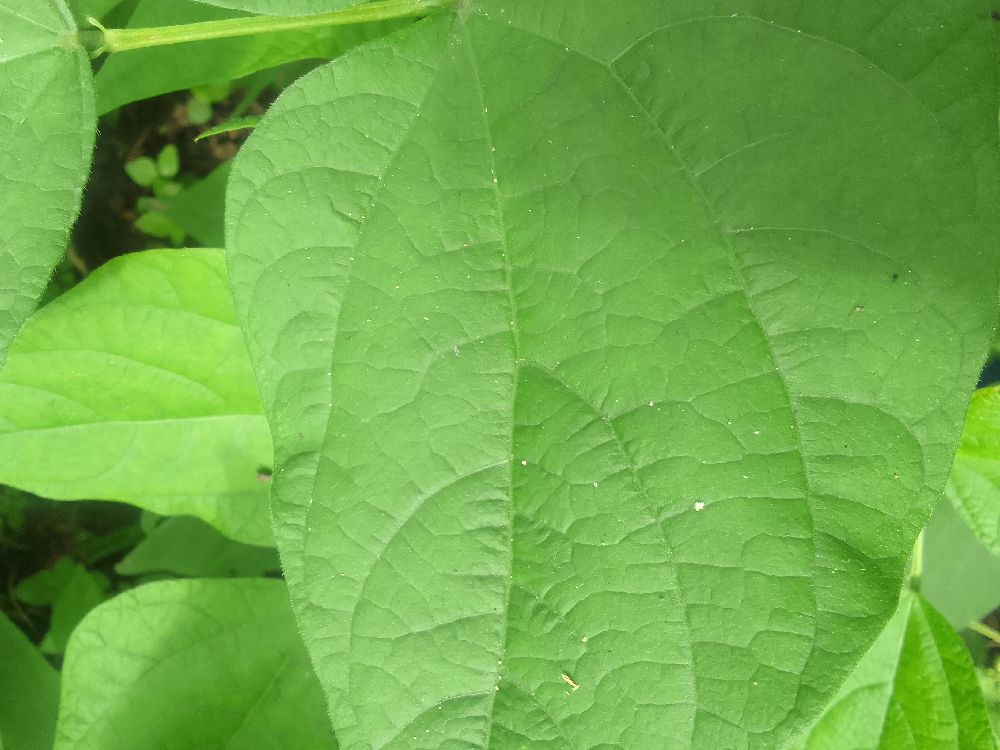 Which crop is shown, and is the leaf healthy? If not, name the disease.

common bean, healthy
